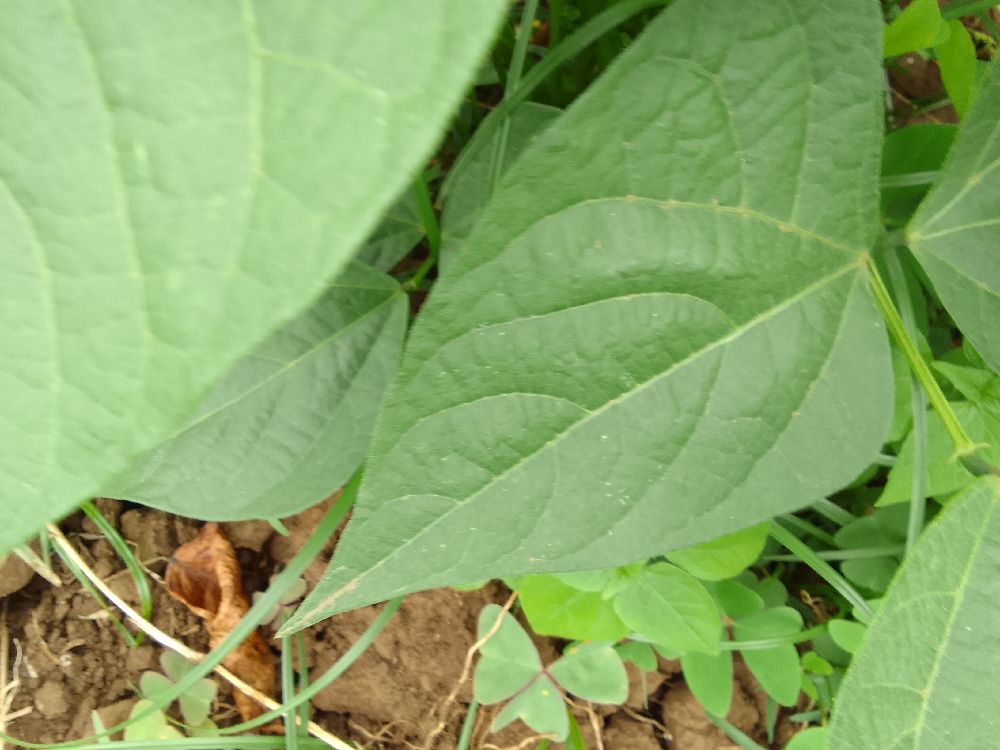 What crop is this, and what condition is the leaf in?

common bean, healthy
